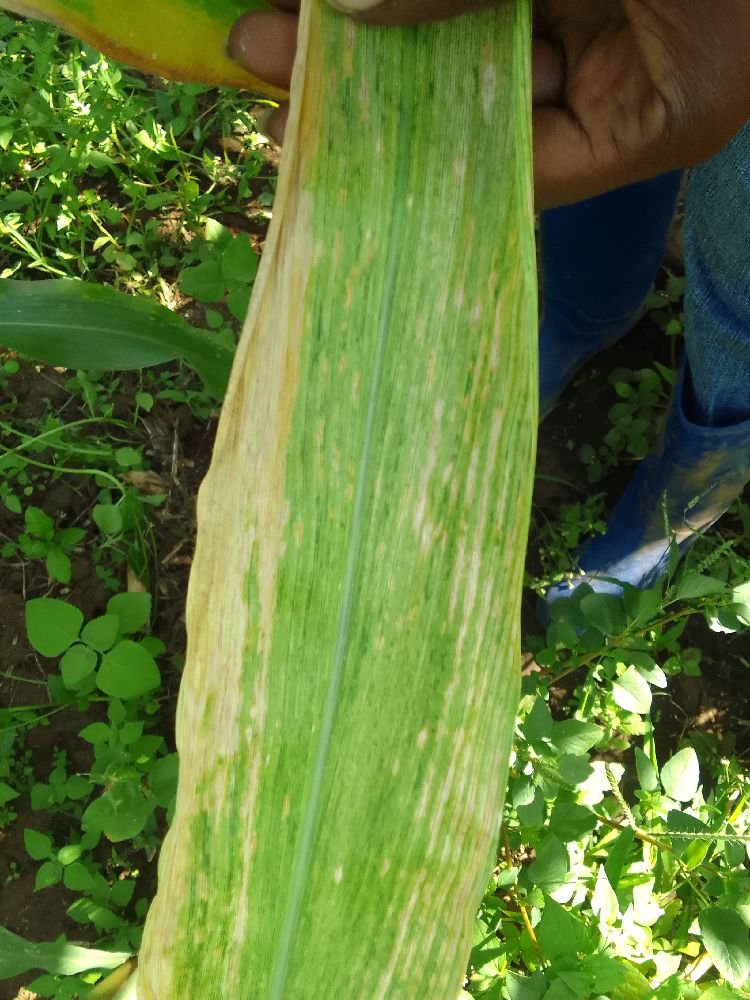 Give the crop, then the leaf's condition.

maize, maize lethal necrosis
